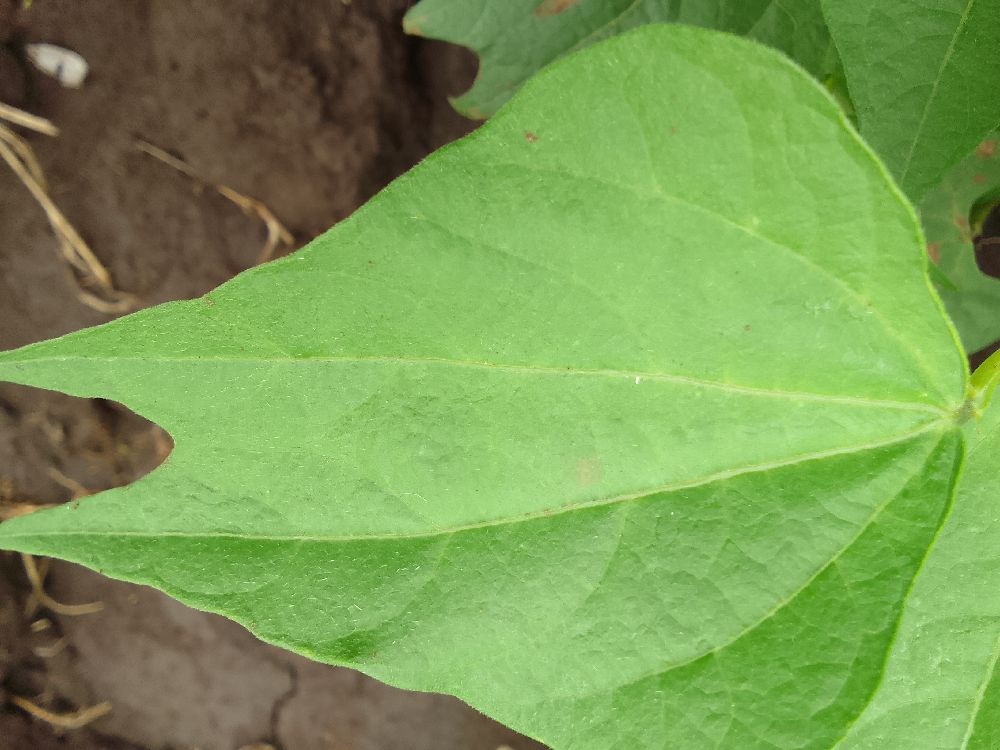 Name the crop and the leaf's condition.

common bean, healthy
